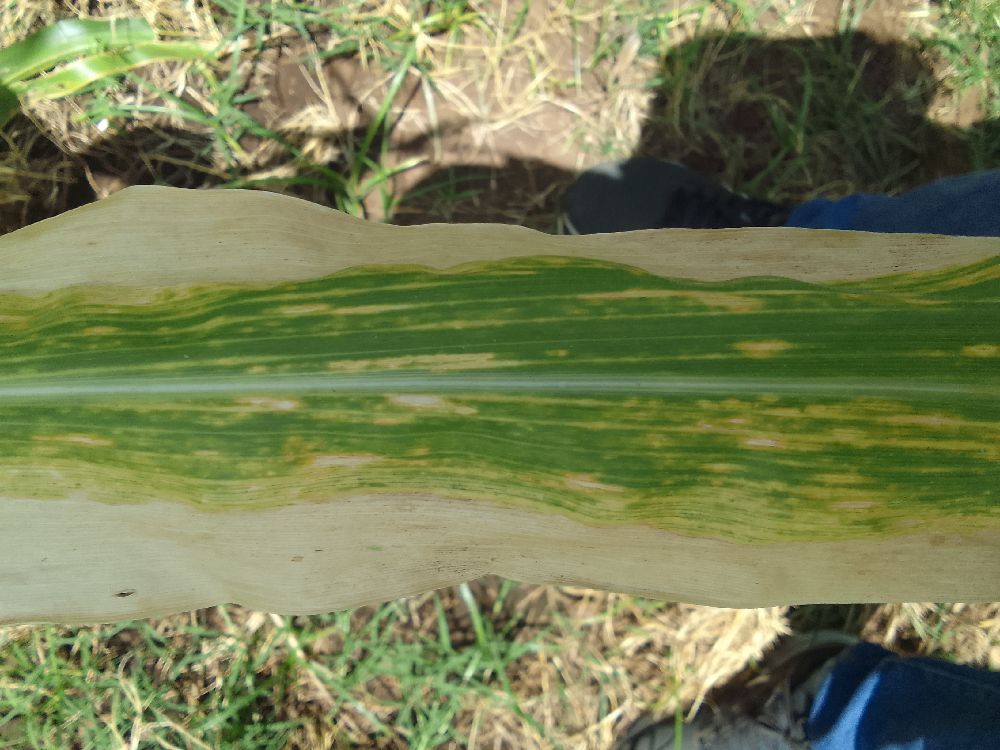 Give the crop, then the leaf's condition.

maize, maize lethal necrosis
